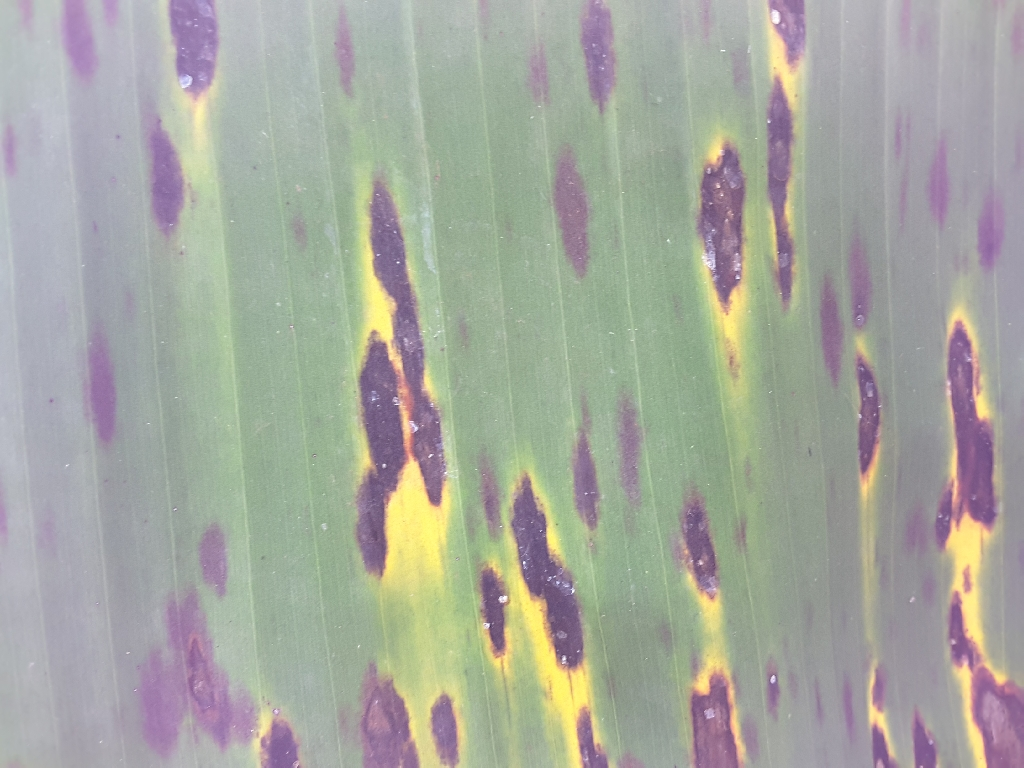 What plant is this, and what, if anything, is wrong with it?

banana, black sigatoka
